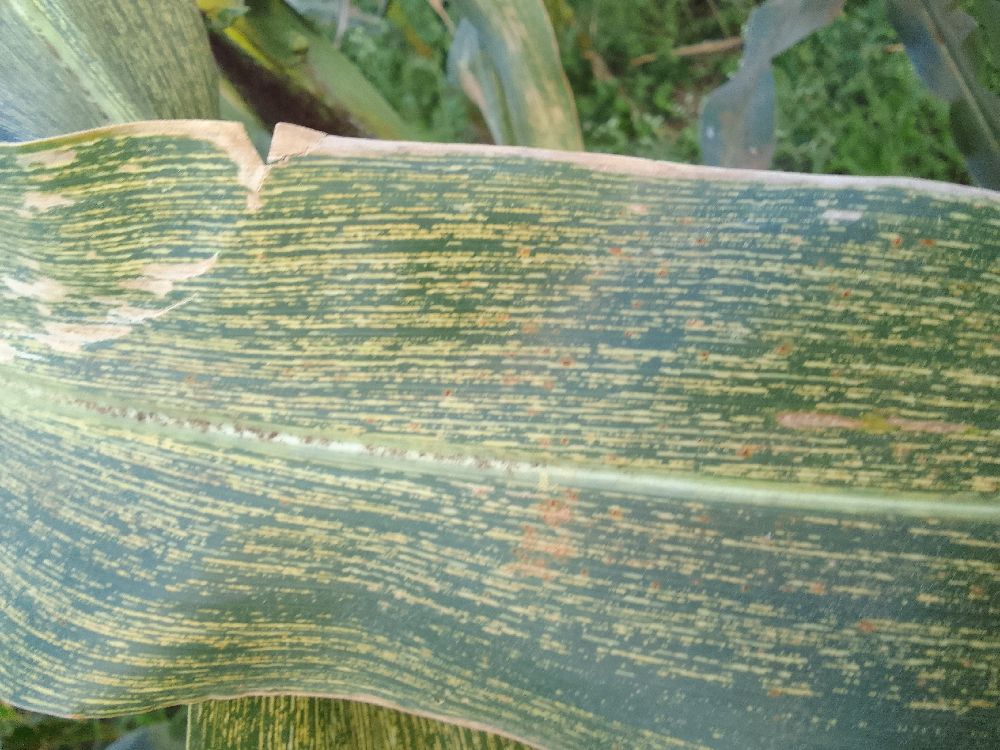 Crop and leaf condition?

maize, maize streak virus
